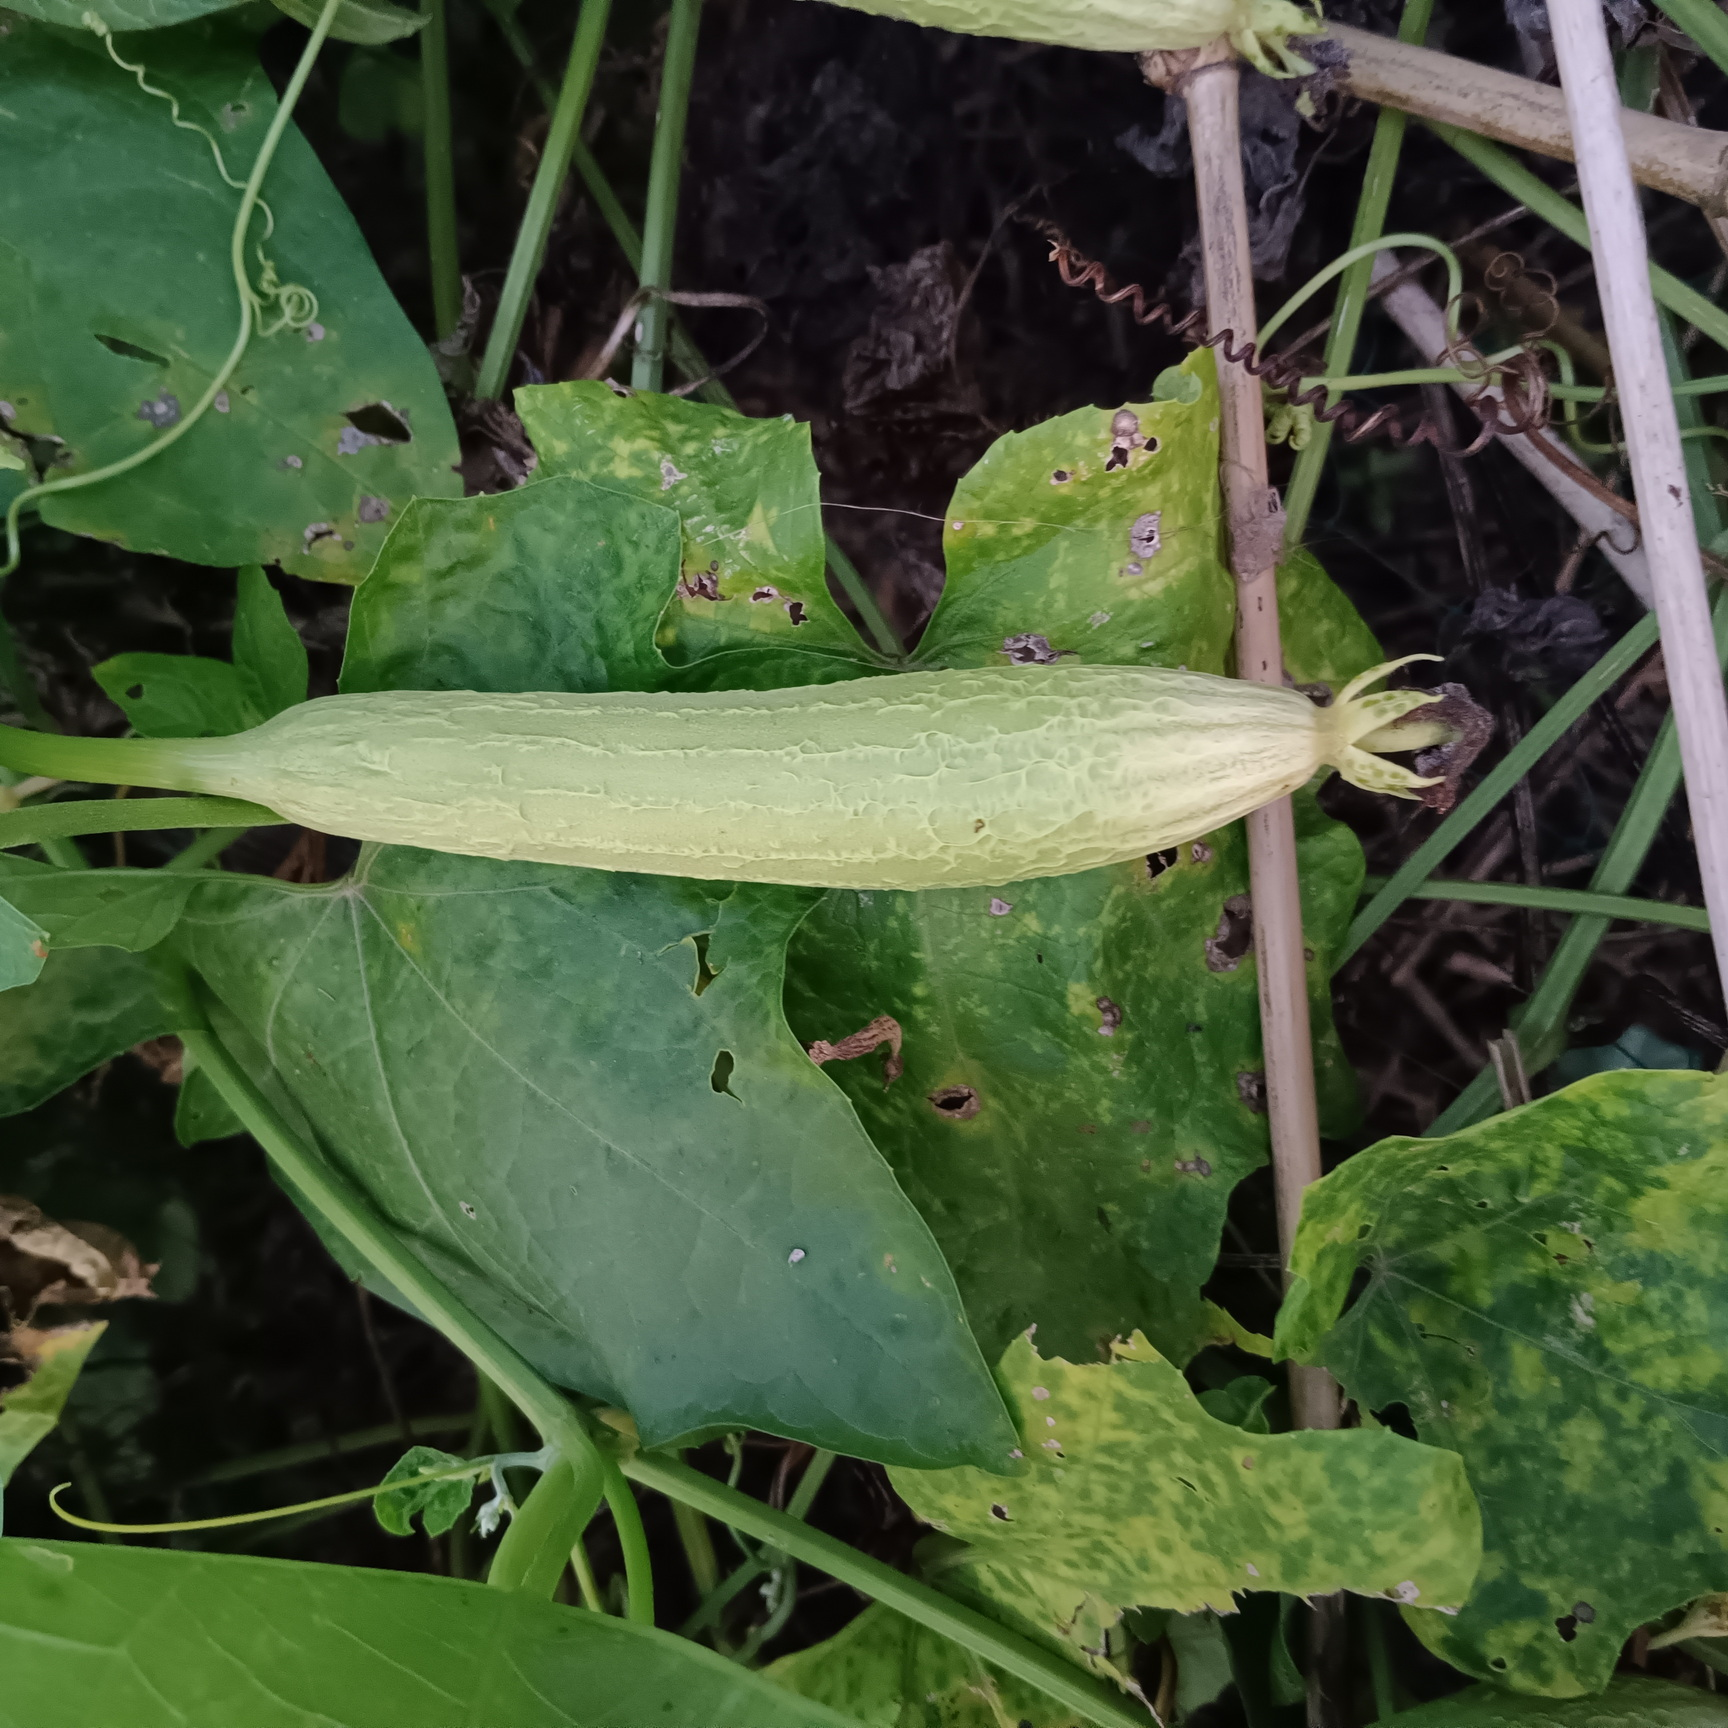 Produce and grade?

luffa, fresh
